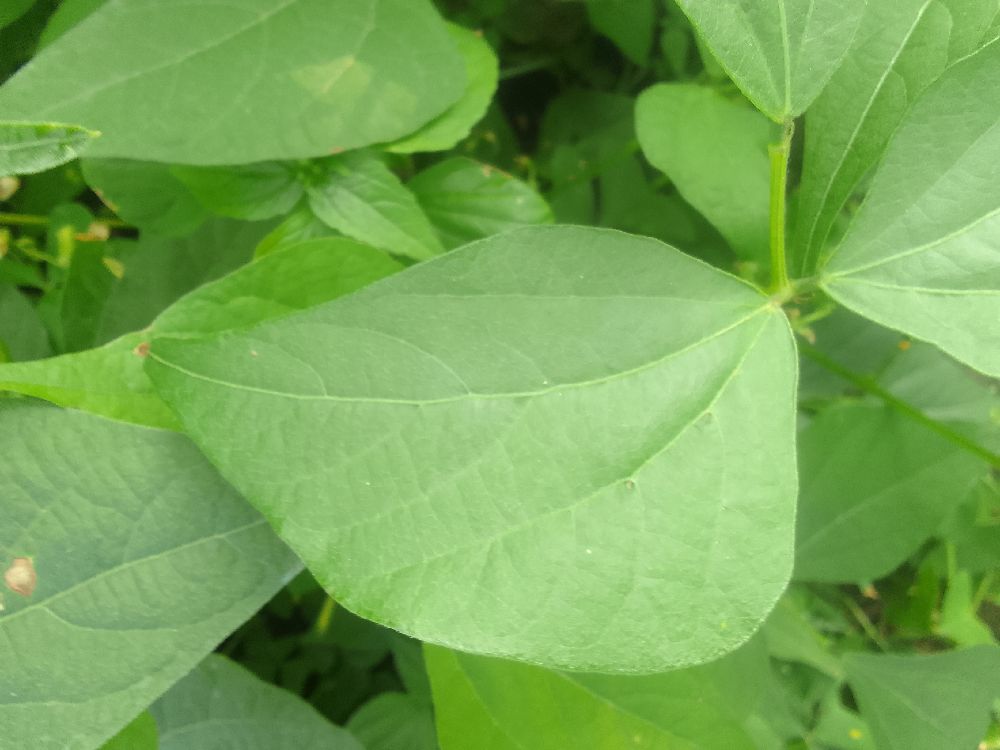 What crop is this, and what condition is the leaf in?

common bean, healthy
